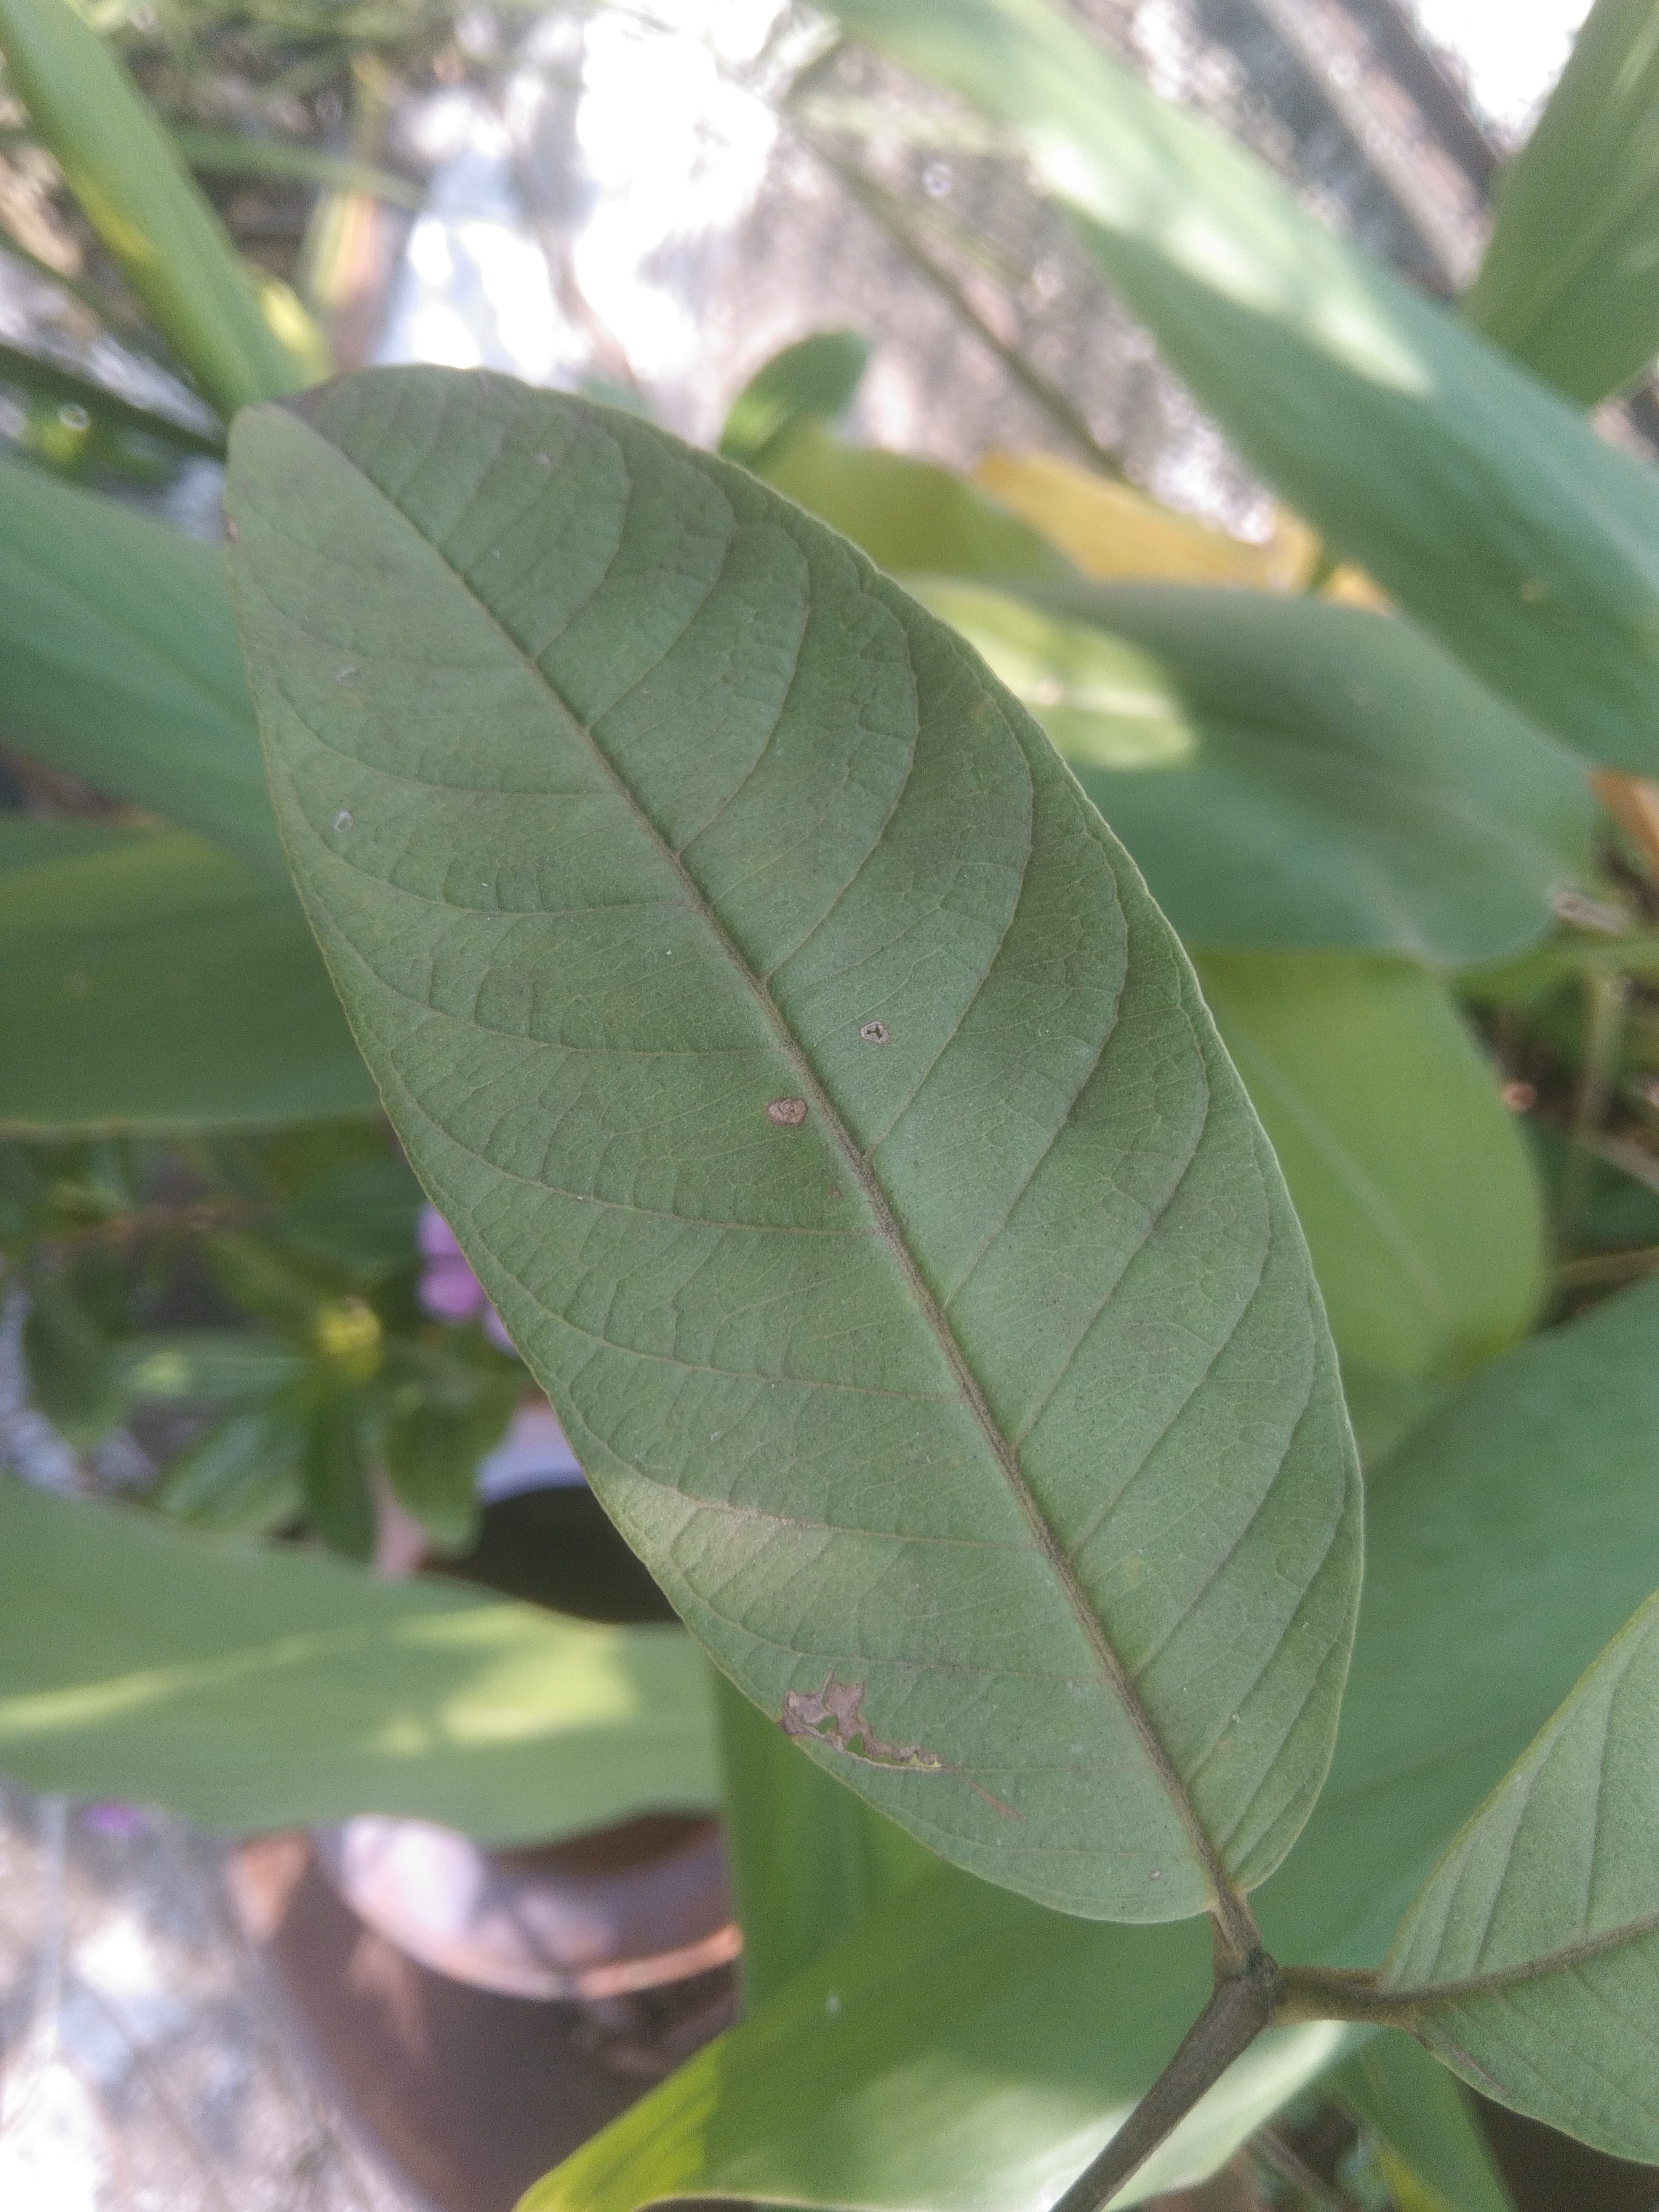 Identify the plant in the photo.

guava
